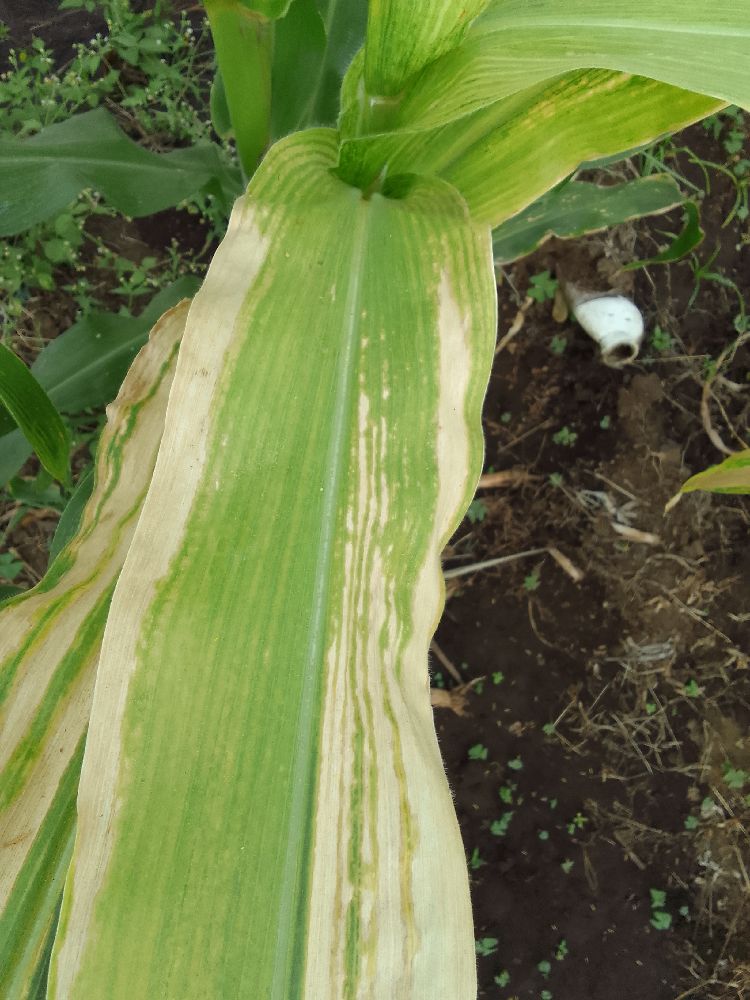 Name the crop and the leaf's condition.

maize, maize lethal necrosis
